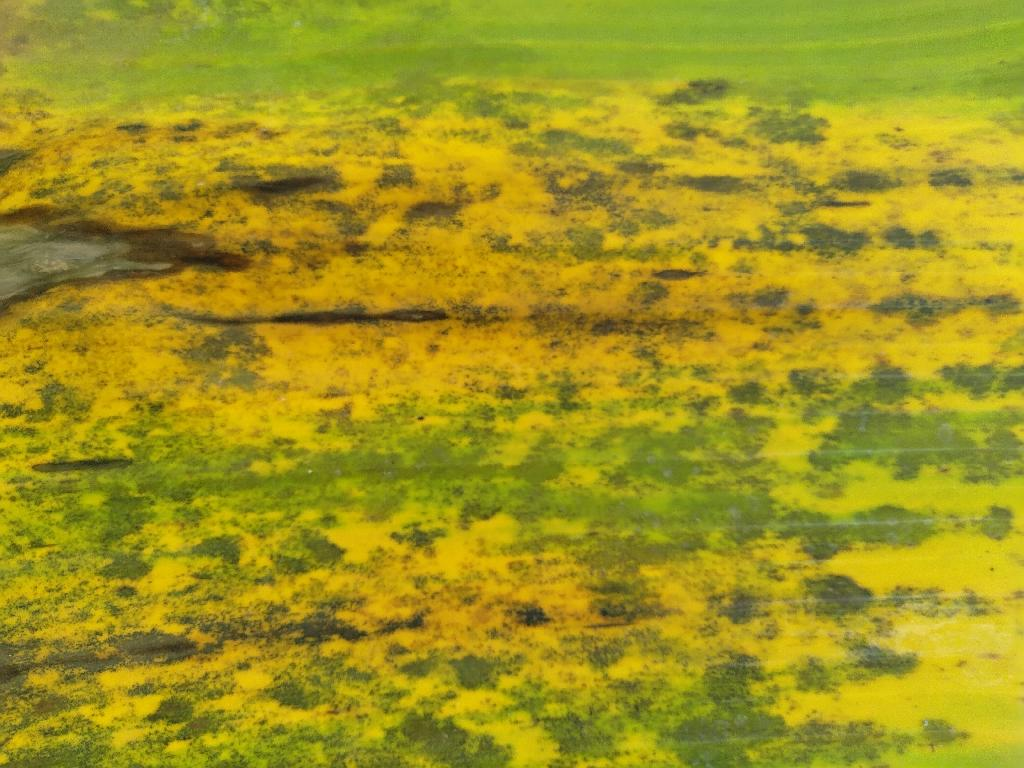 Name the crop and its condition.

banana, black sigatoka
